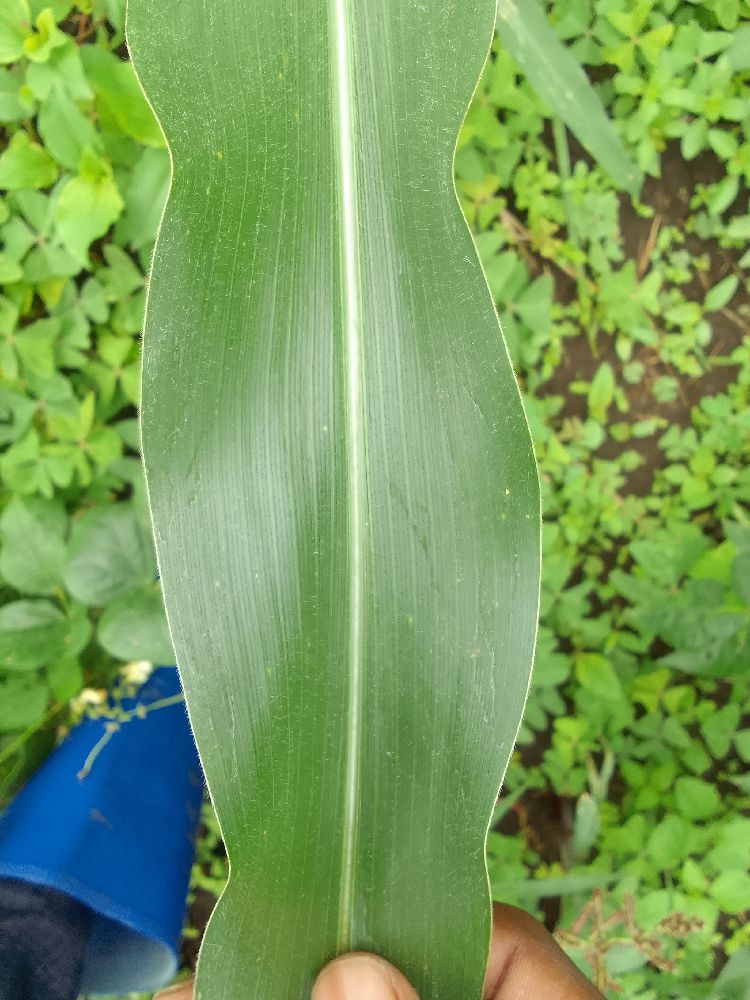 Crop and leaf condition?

maize, healthy
